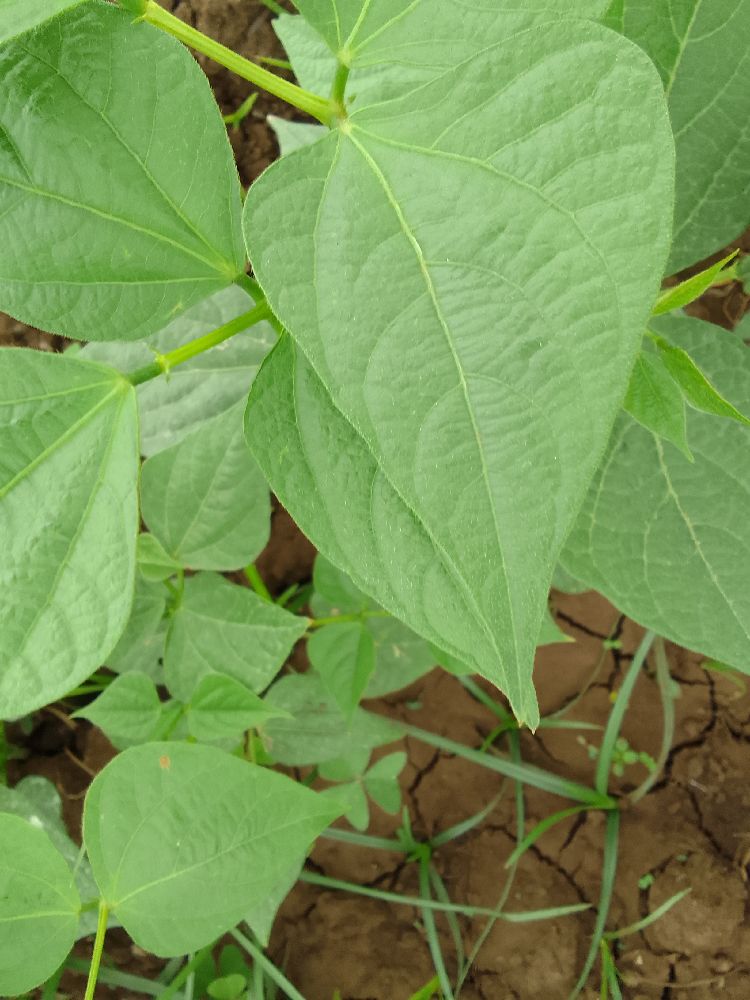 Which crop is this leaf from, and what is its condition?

common bean, healthy
